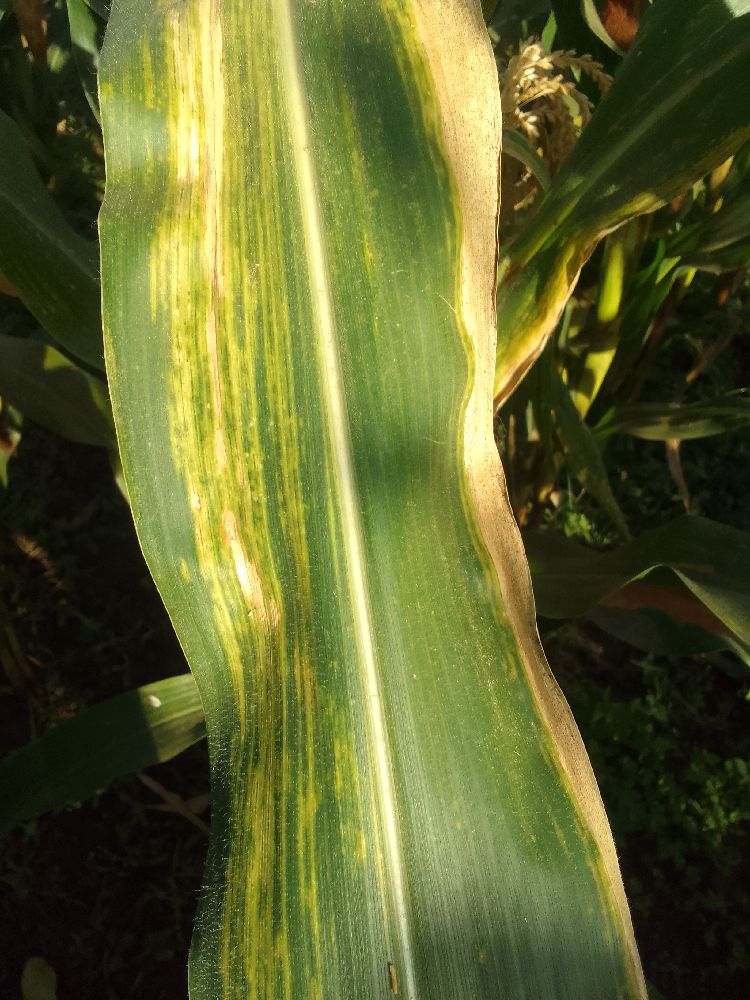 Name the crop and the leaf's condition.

maize, maize lethal necrosis
